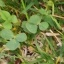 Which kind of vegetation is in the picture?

unstructured weed
